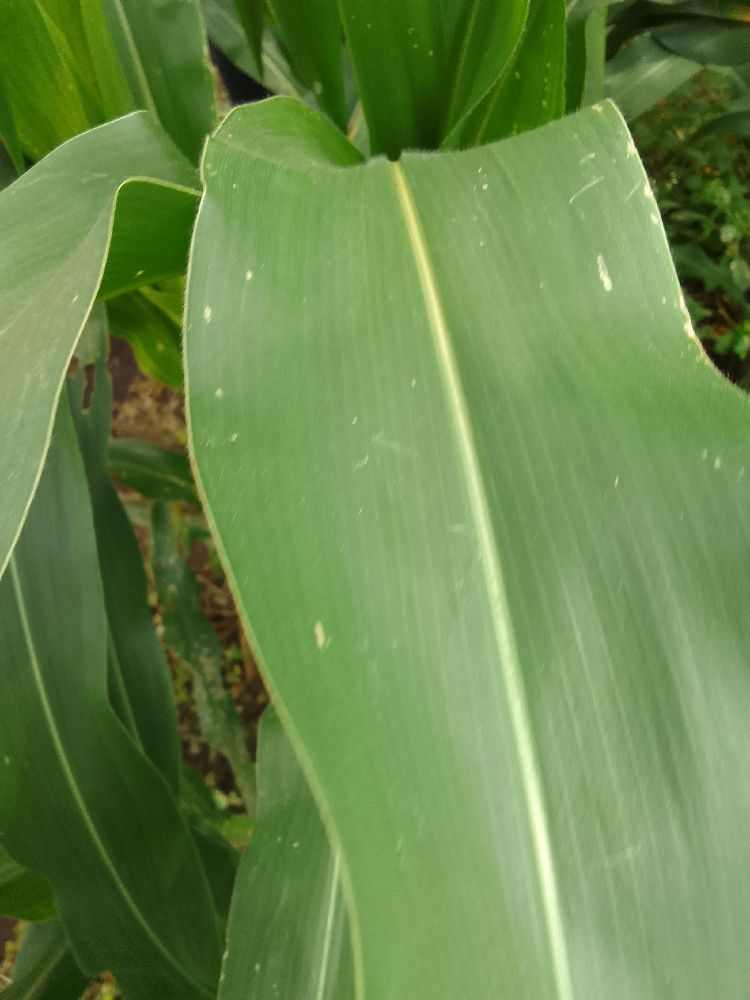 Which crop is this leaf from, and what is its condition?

maize, healthy
